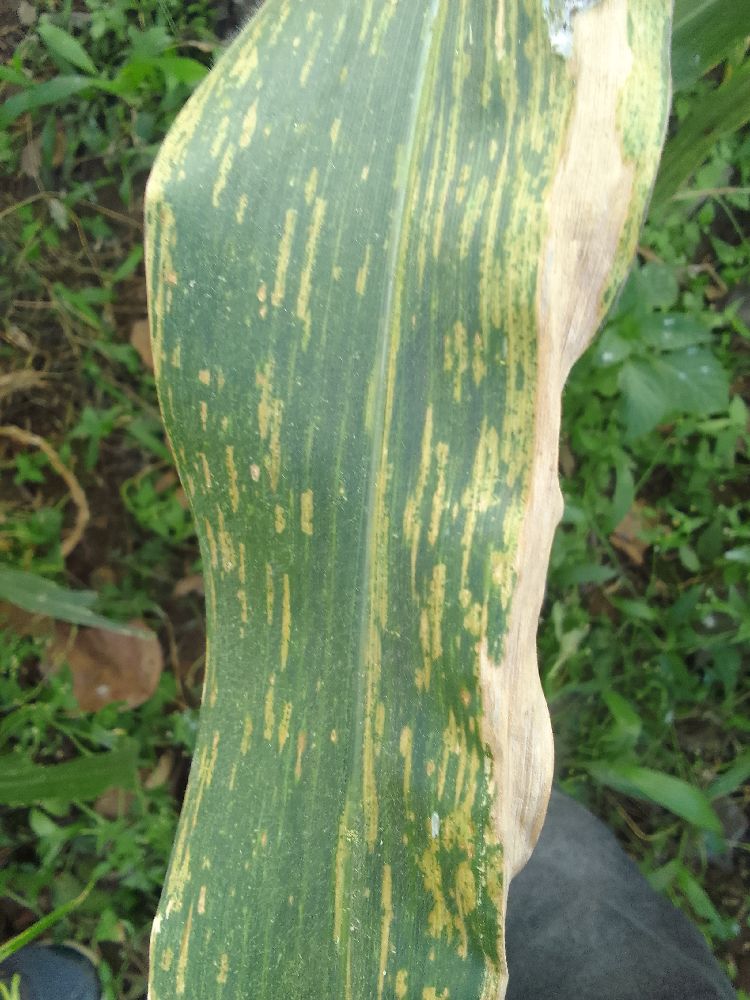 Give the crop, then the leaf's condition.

maize, maize lethal necrosis
